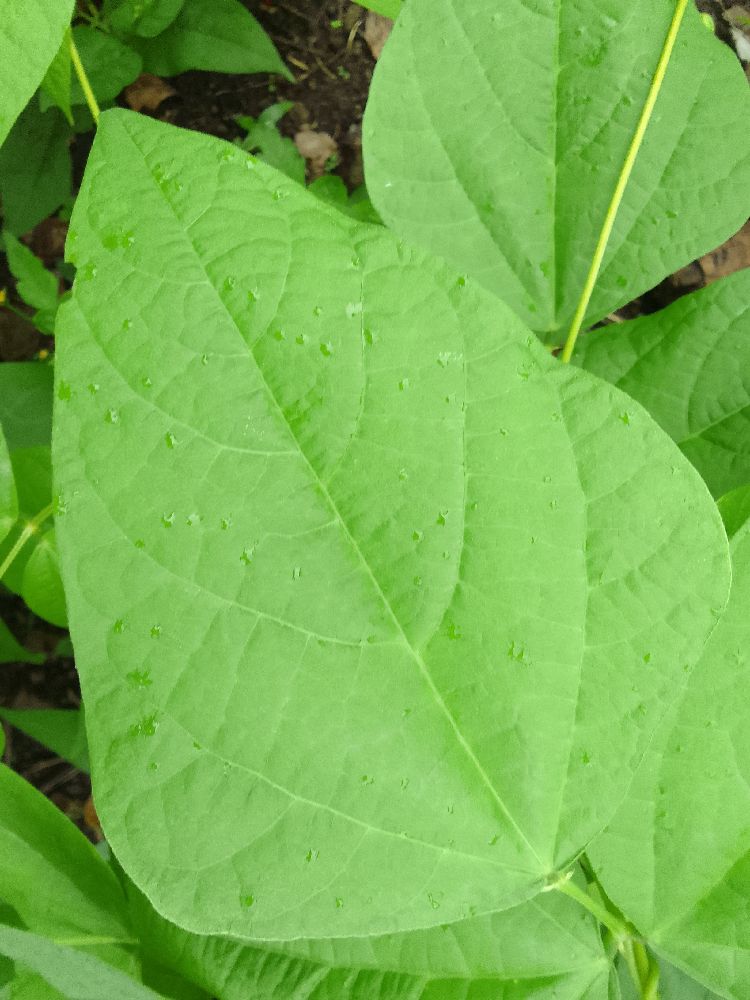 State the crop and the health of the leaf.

common bean, healthy
